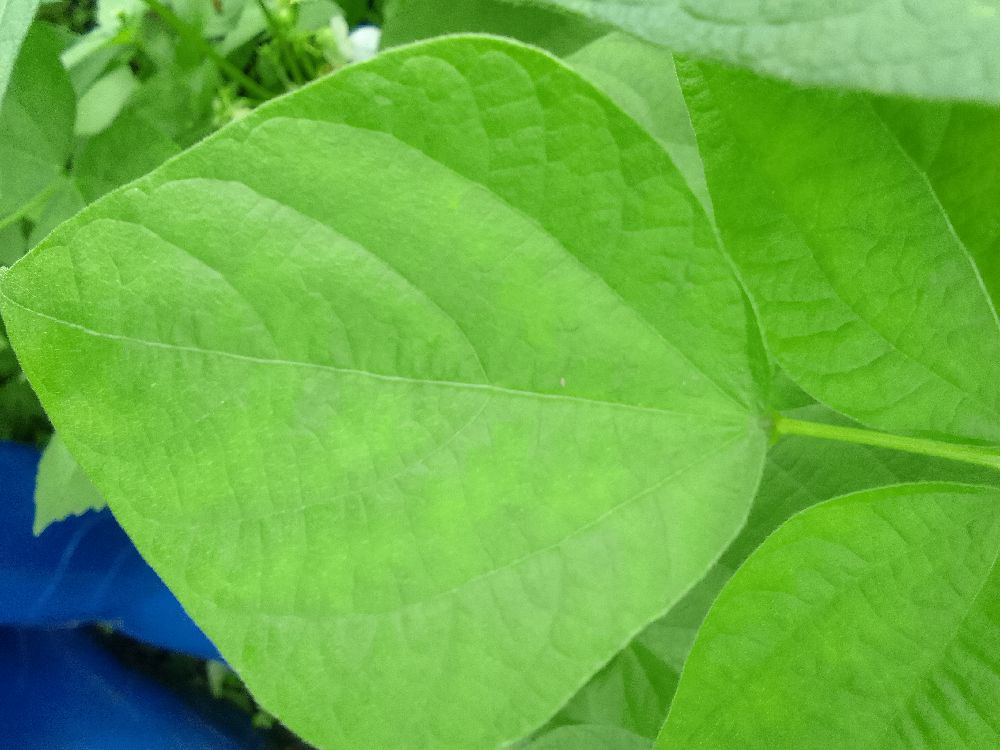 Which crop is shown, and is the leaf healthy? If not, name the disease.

common bean, healthy
